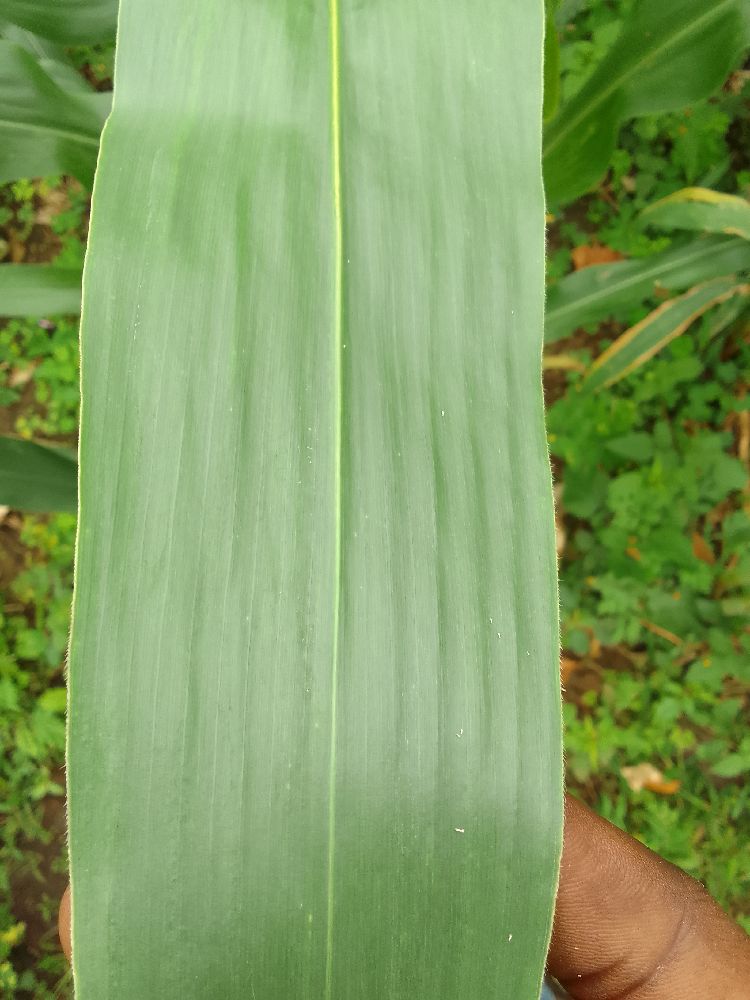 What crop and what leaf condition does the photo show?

maize, healthy
